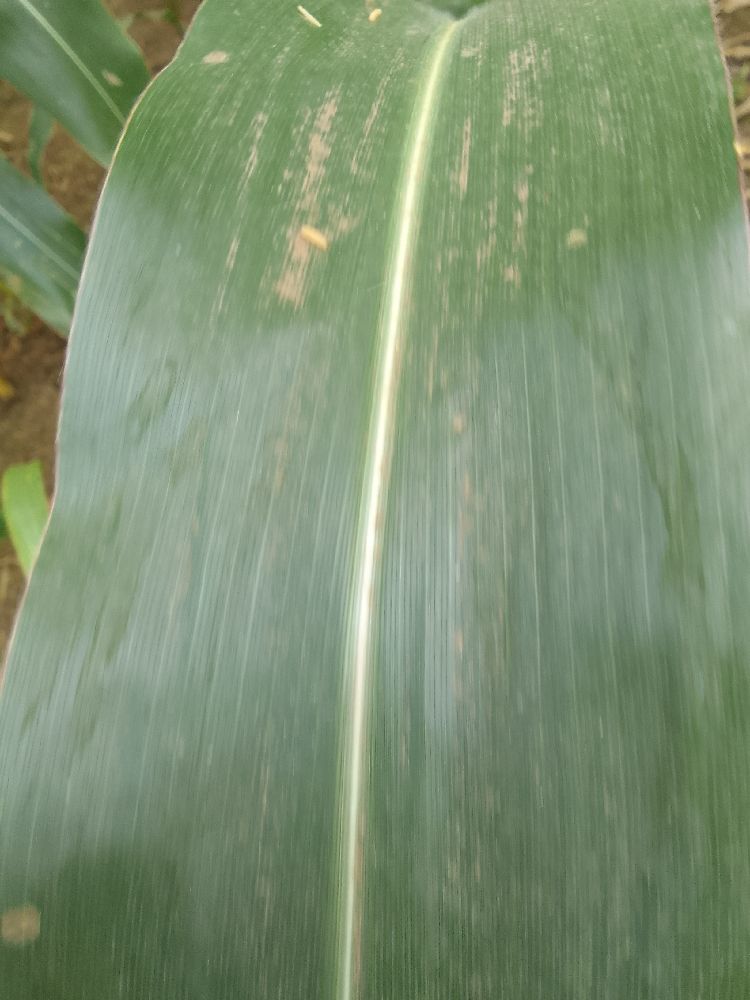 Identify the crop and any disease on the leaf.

maize, healthy
